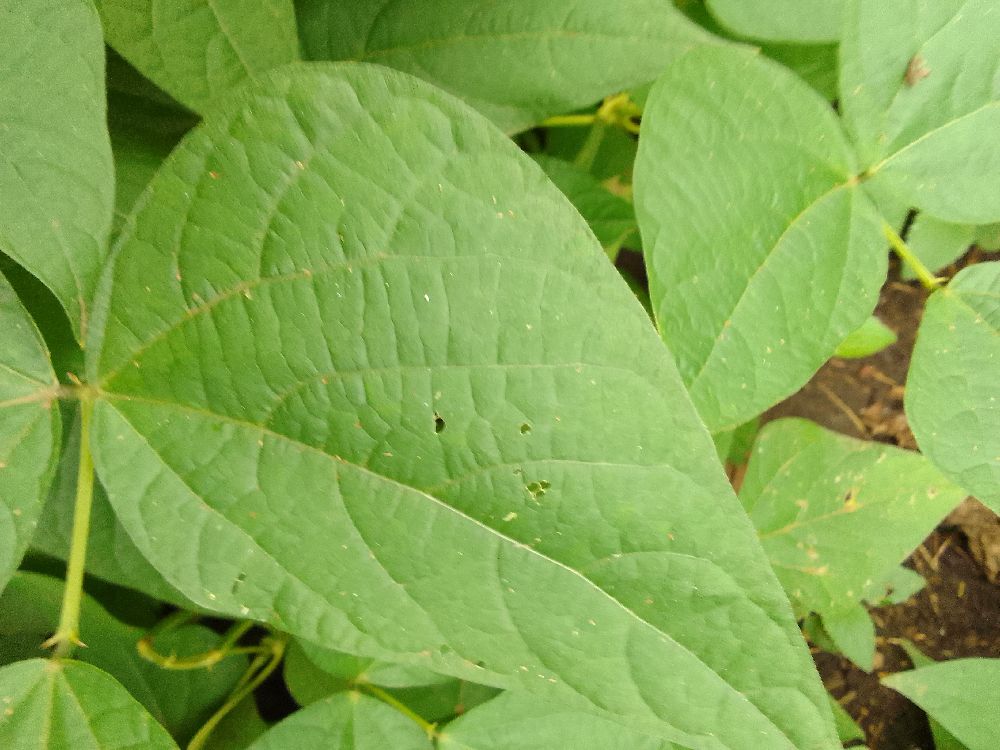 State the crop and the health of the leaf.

common bean, healthy
